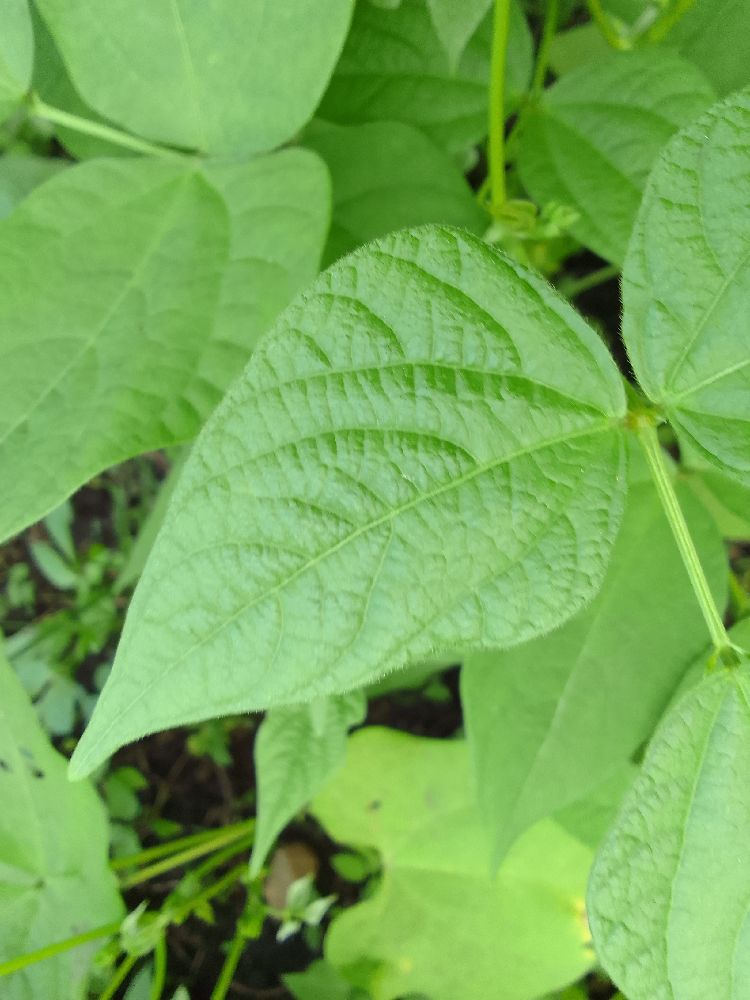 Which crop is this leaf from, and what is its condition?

common bean, healthy
